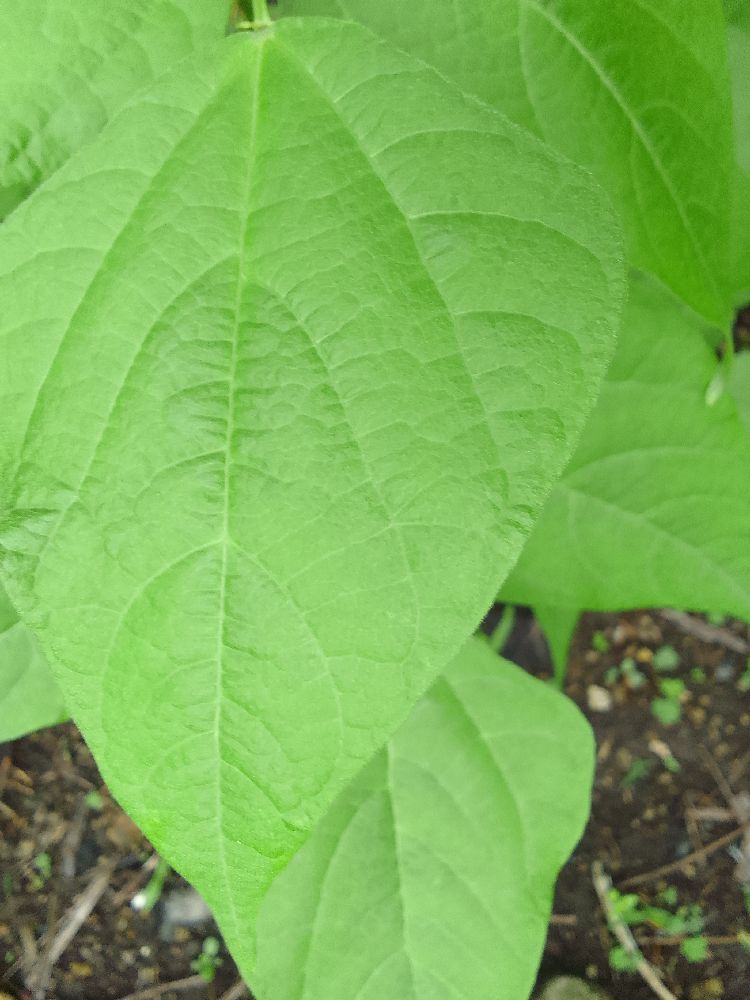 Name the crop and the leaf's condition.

common bean, healthy
